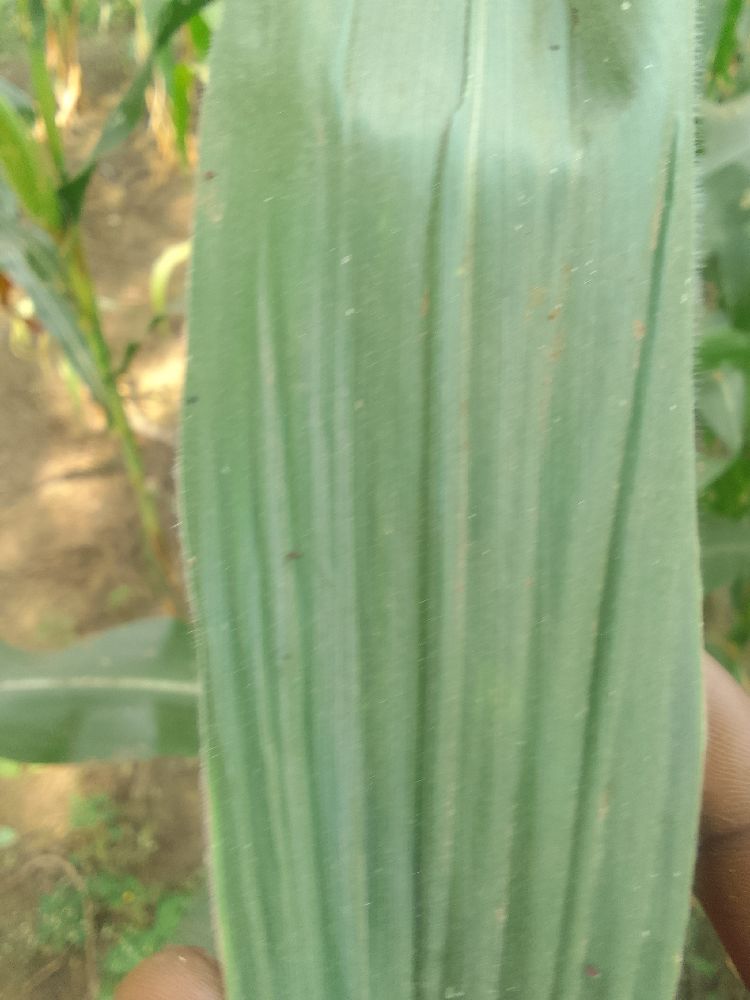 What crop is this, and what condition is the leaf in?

maize, healthy
